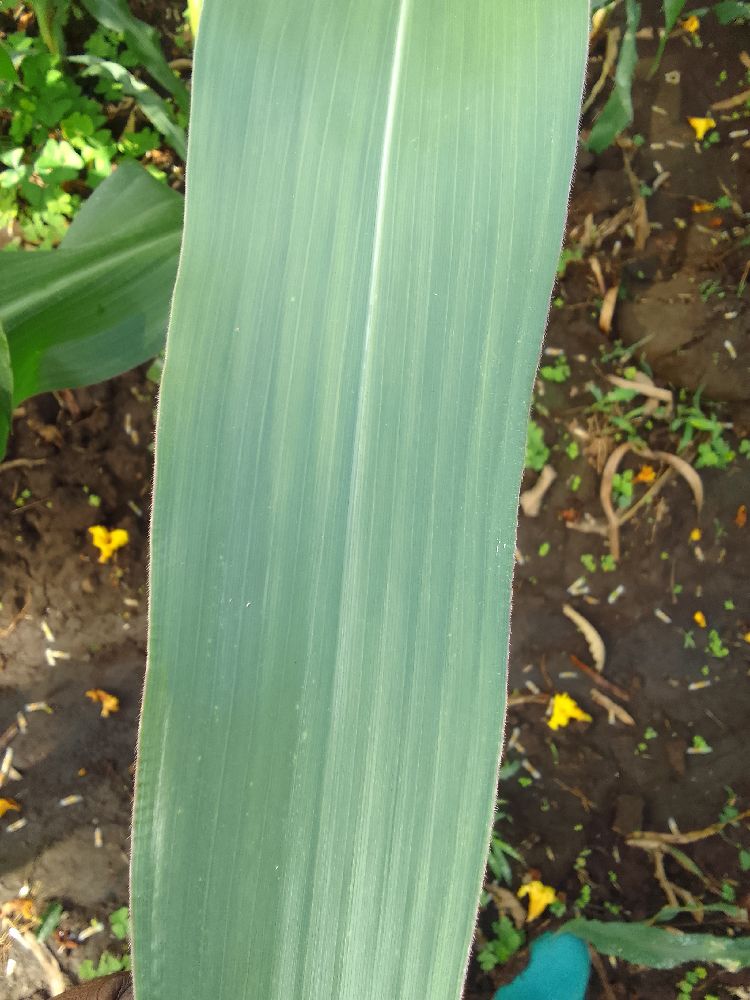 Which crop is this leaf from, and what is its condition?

maize, healthy
